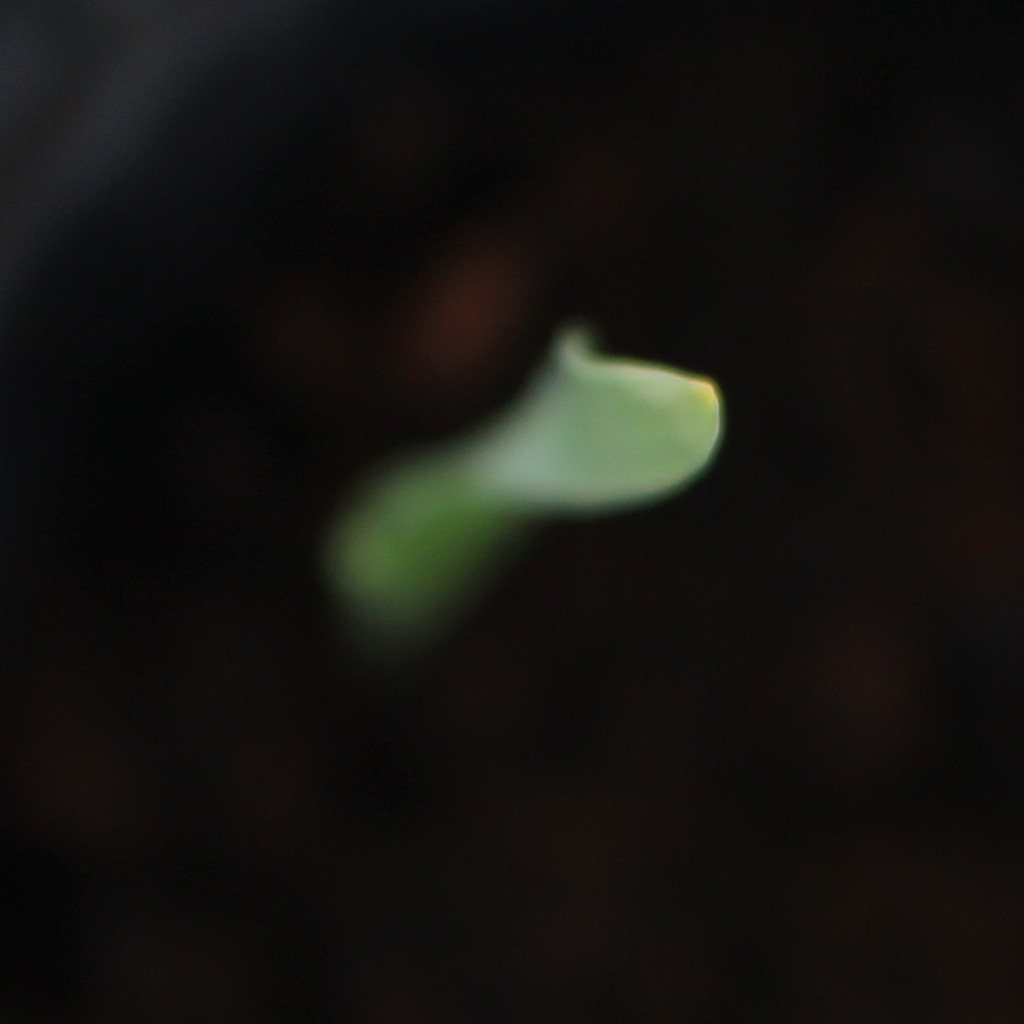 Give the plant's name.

Avena sterilis
